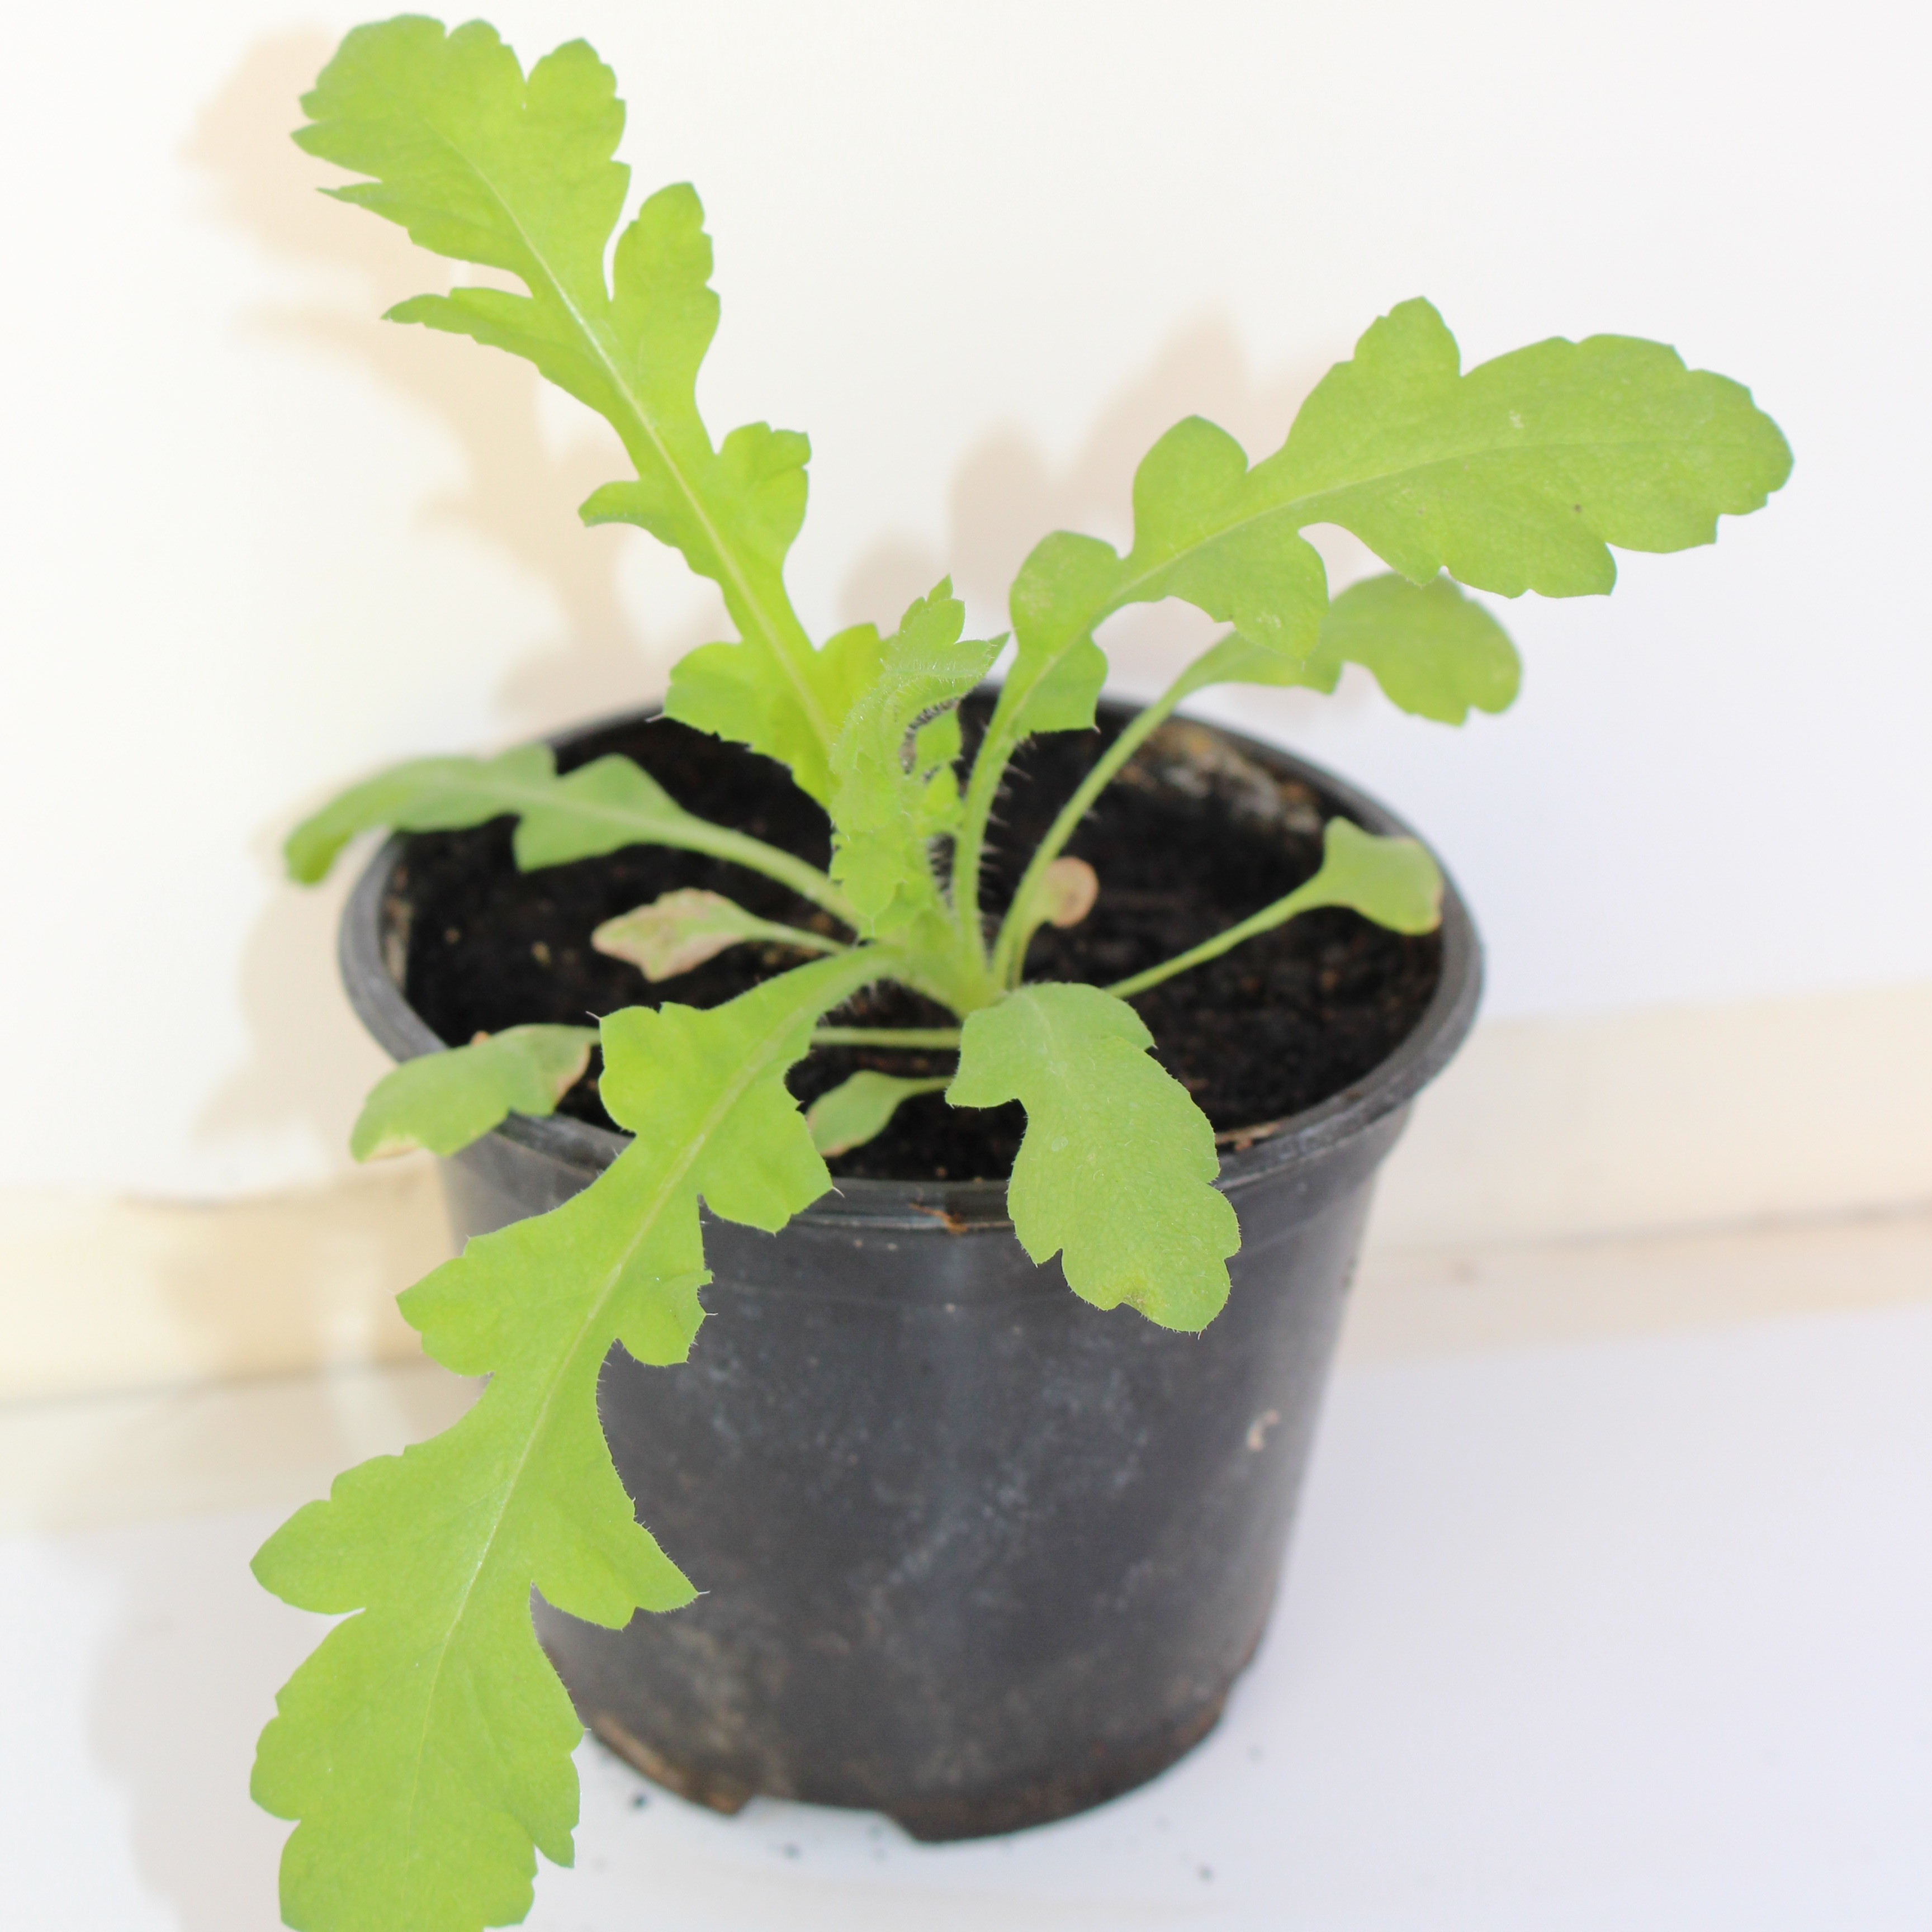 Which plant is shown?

Papaver rhoeas
